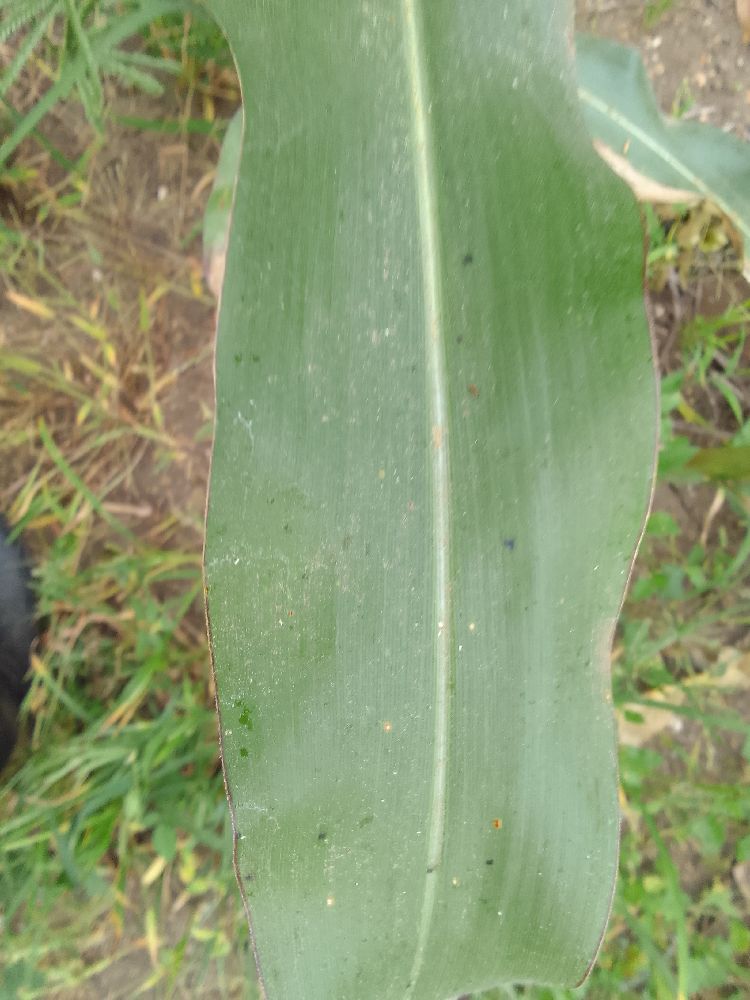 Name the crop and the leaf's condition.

maize, healthy
